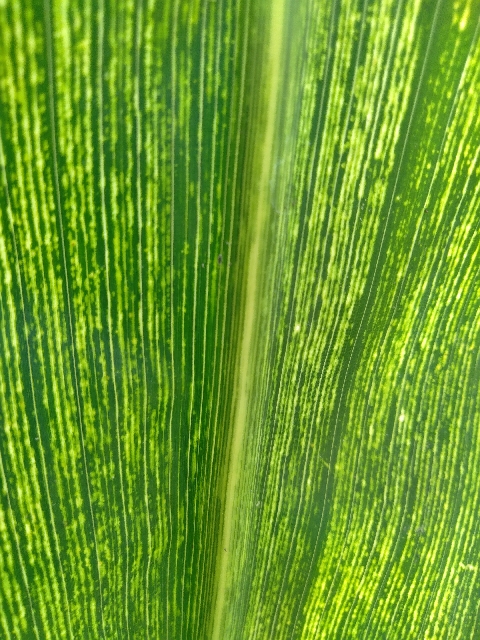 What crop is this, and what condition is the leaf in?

maize, maize streak virus
